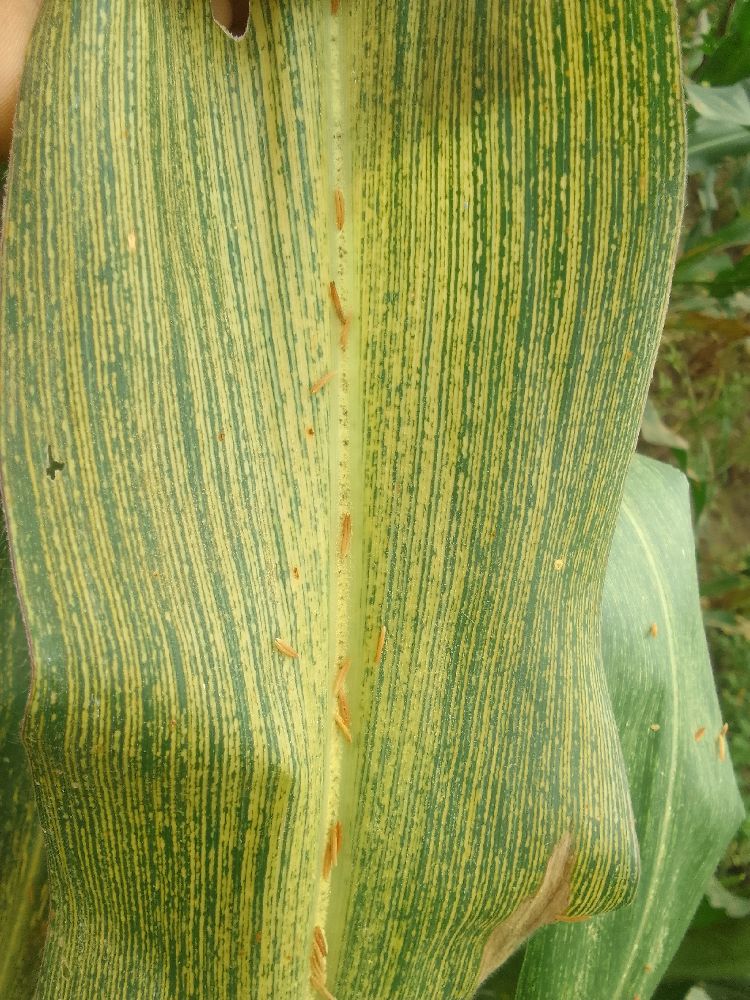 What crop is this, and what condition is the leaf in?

maize, maize streak virus
